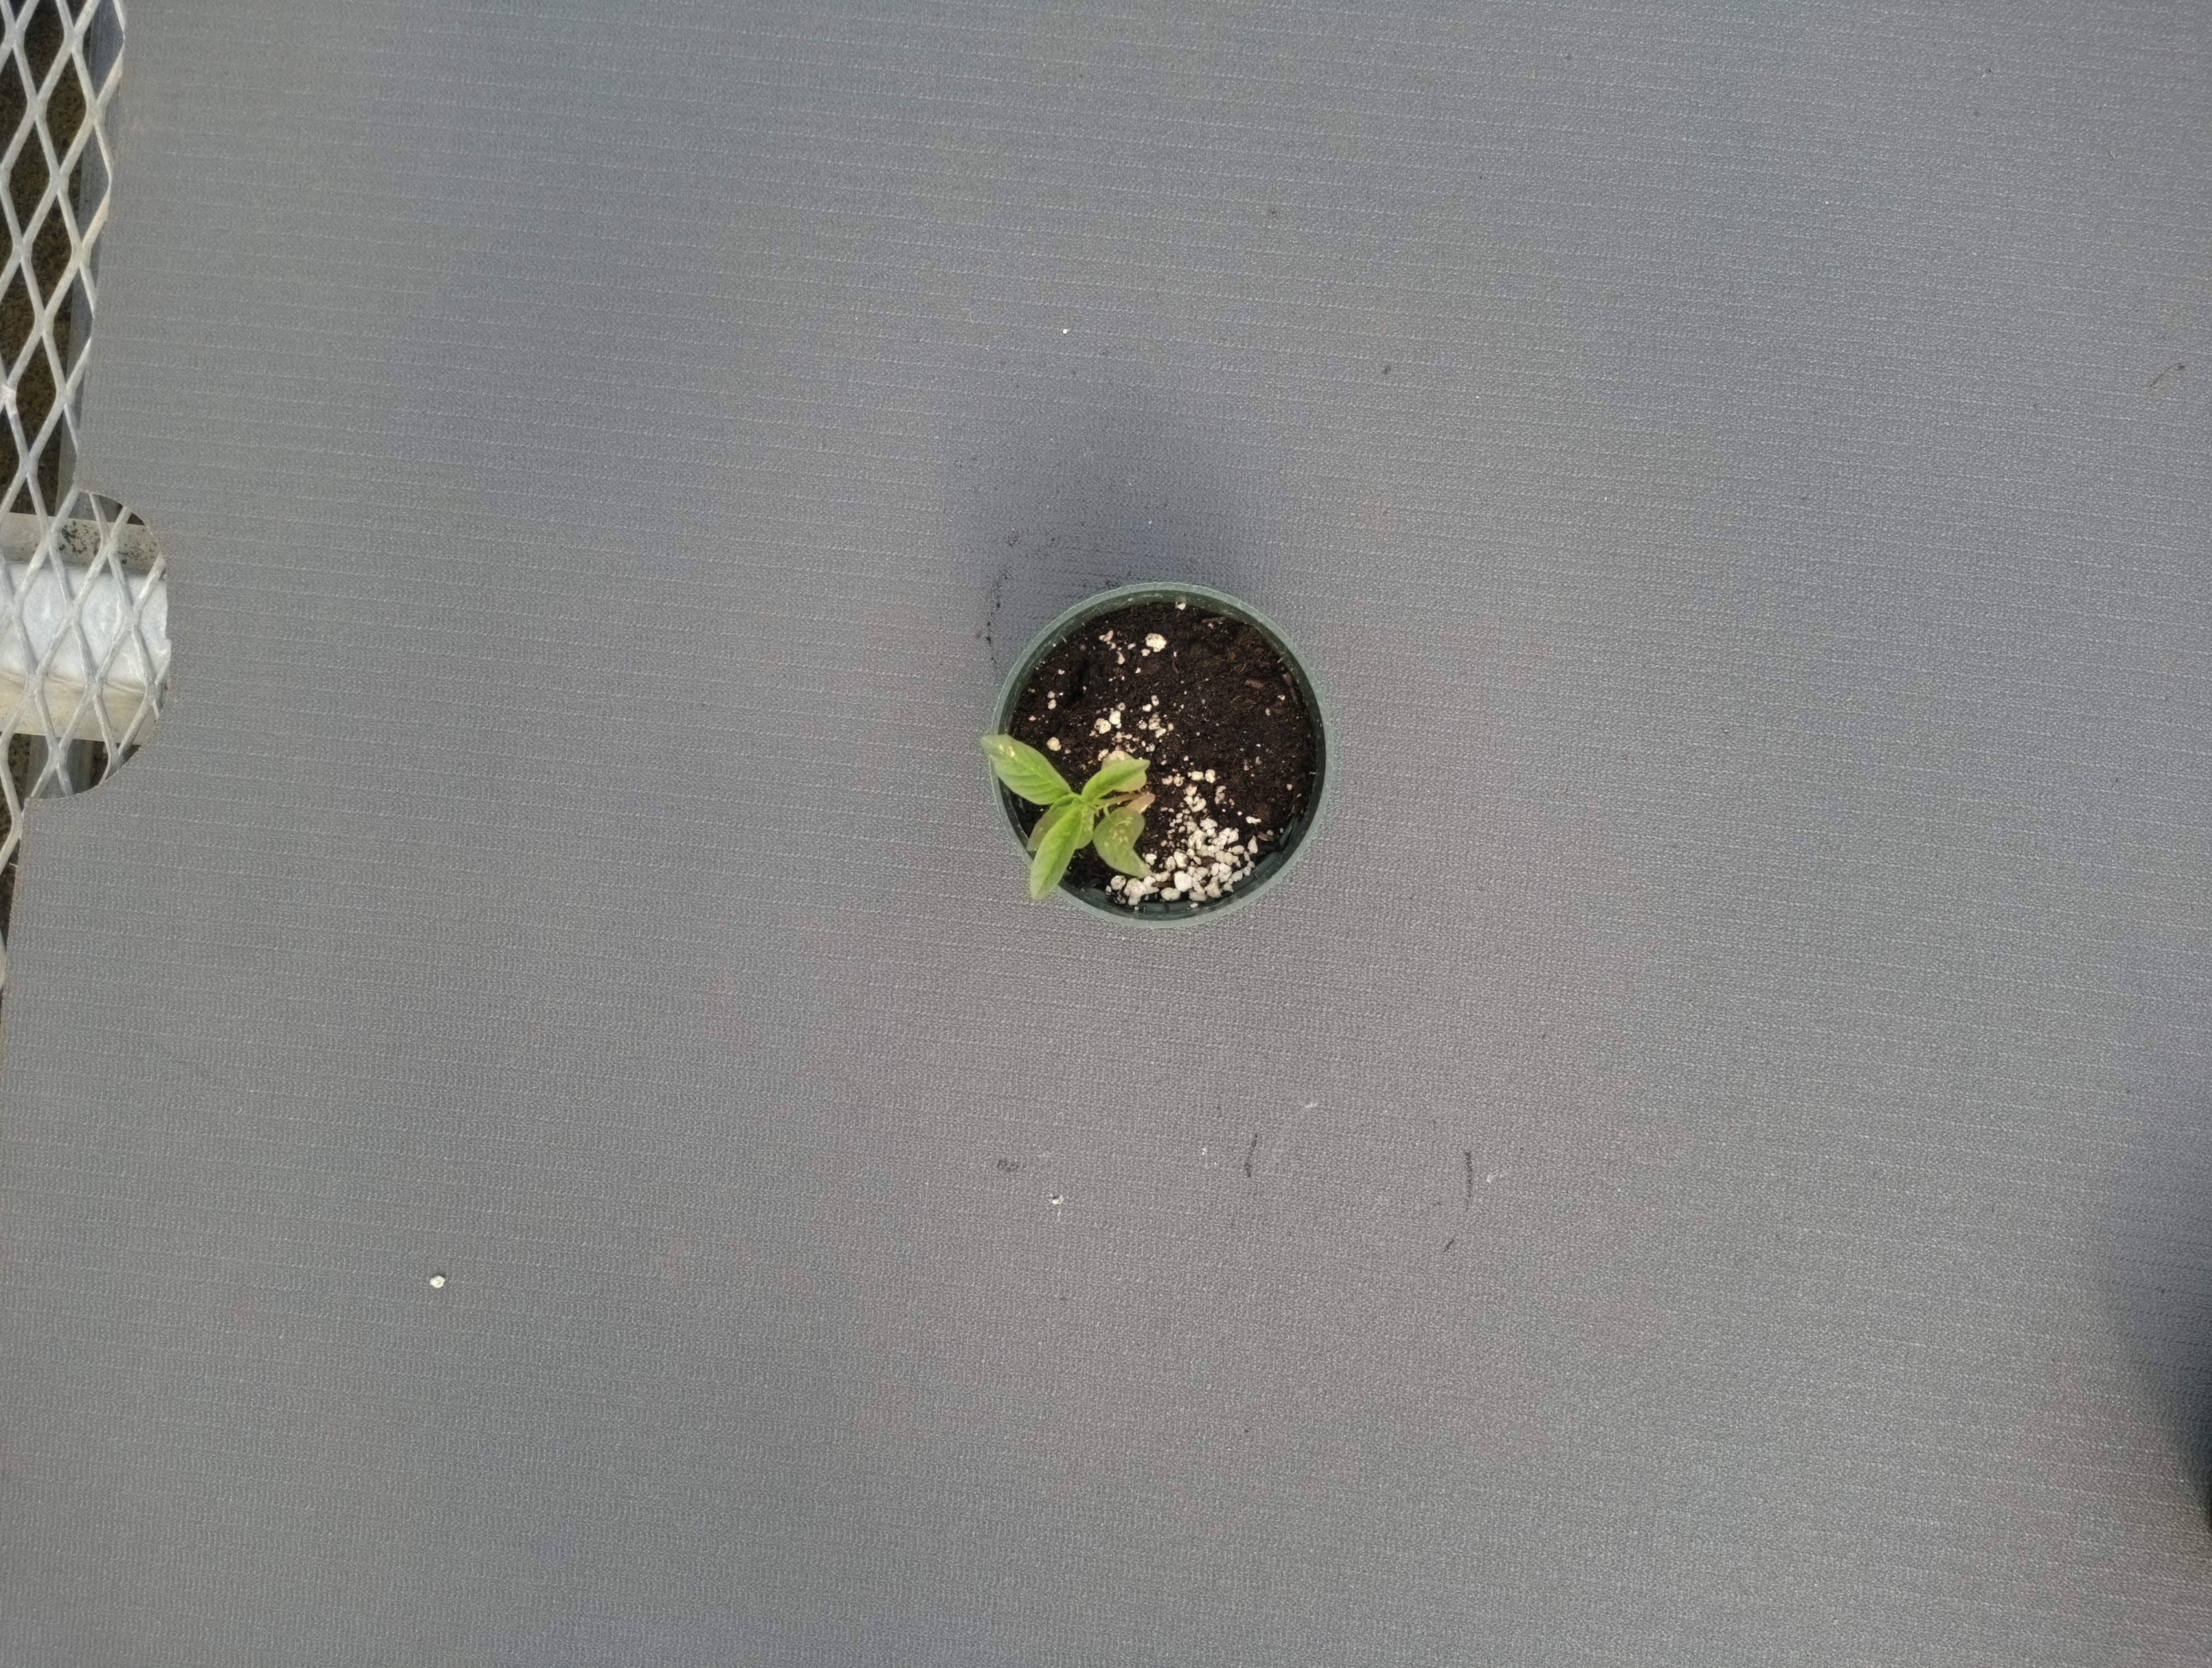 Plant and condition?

waterhemp, healthy untreated
